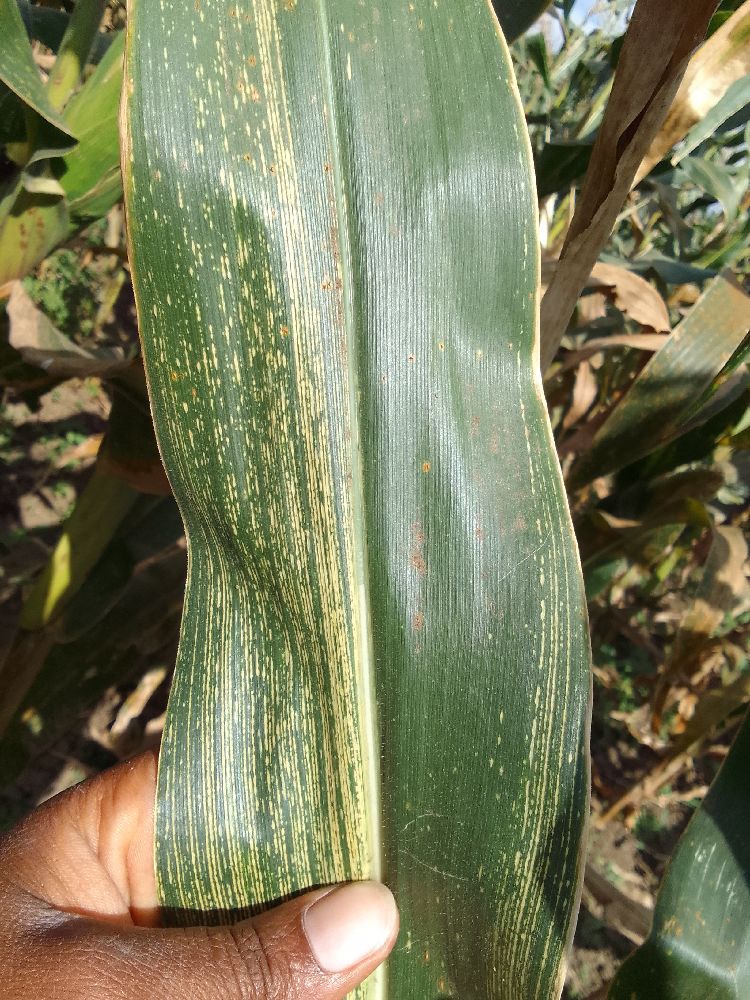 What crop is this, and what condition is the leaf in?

maize, maize streak virus
